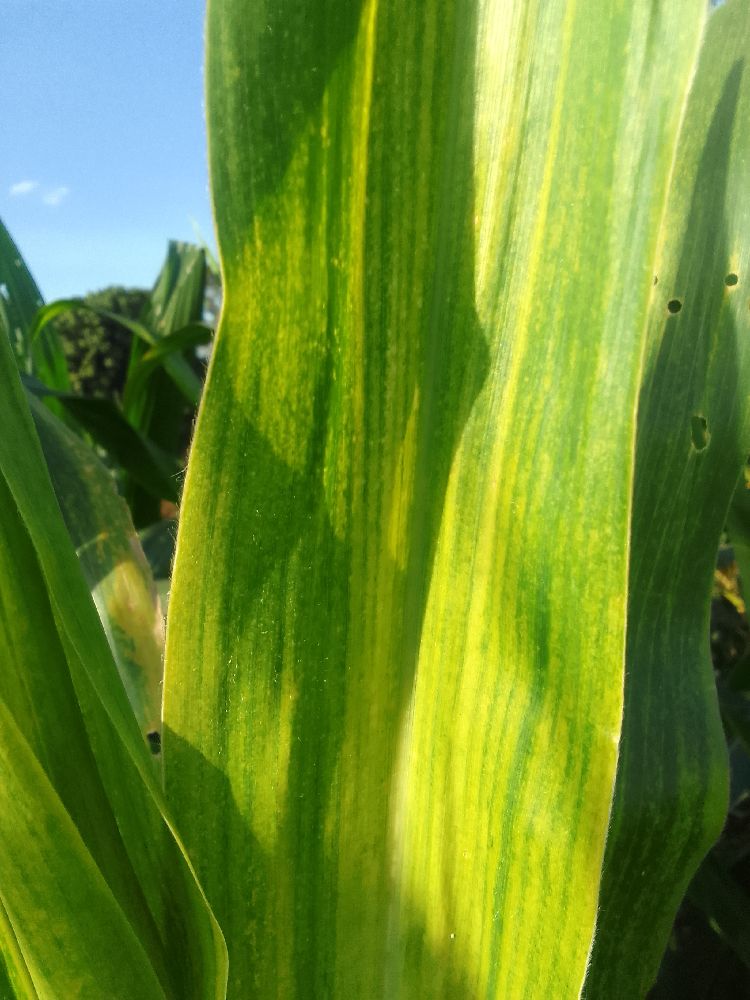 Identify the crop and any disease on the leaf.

maize, maize lethal necrosis
